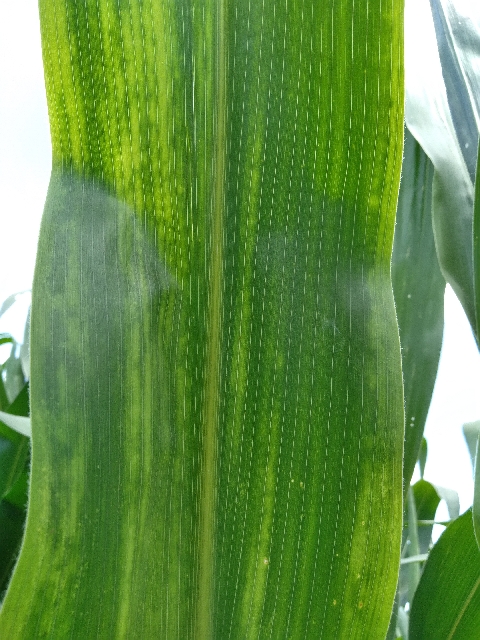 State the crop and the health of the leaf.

maize, maize lethal necrosis
